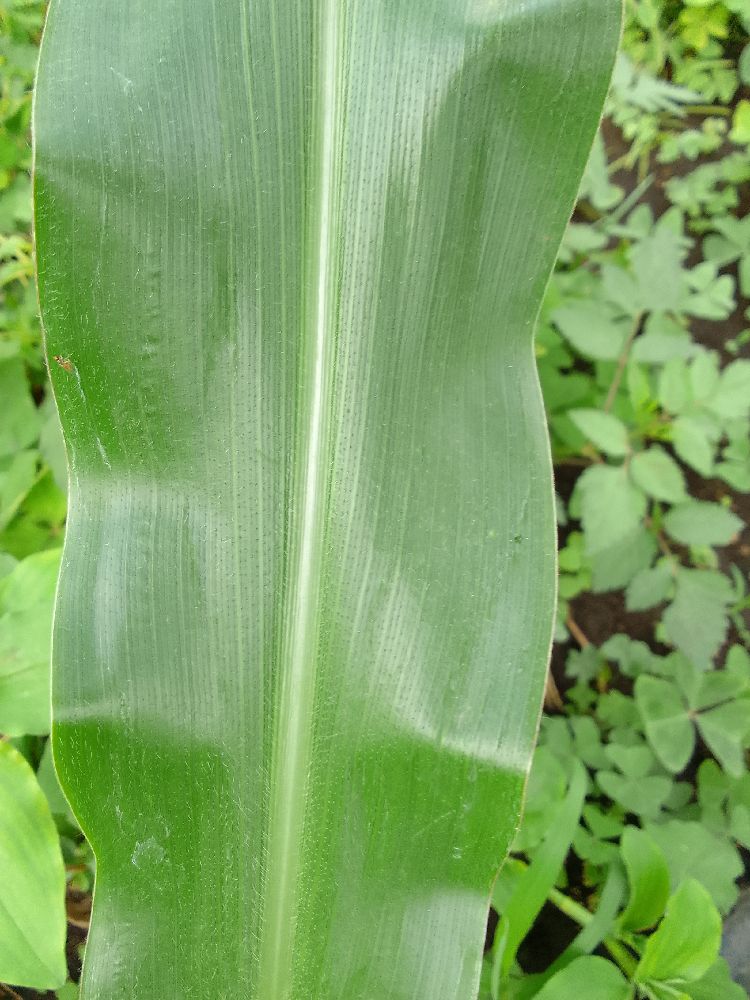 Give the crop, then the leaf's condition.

maize, healthy
